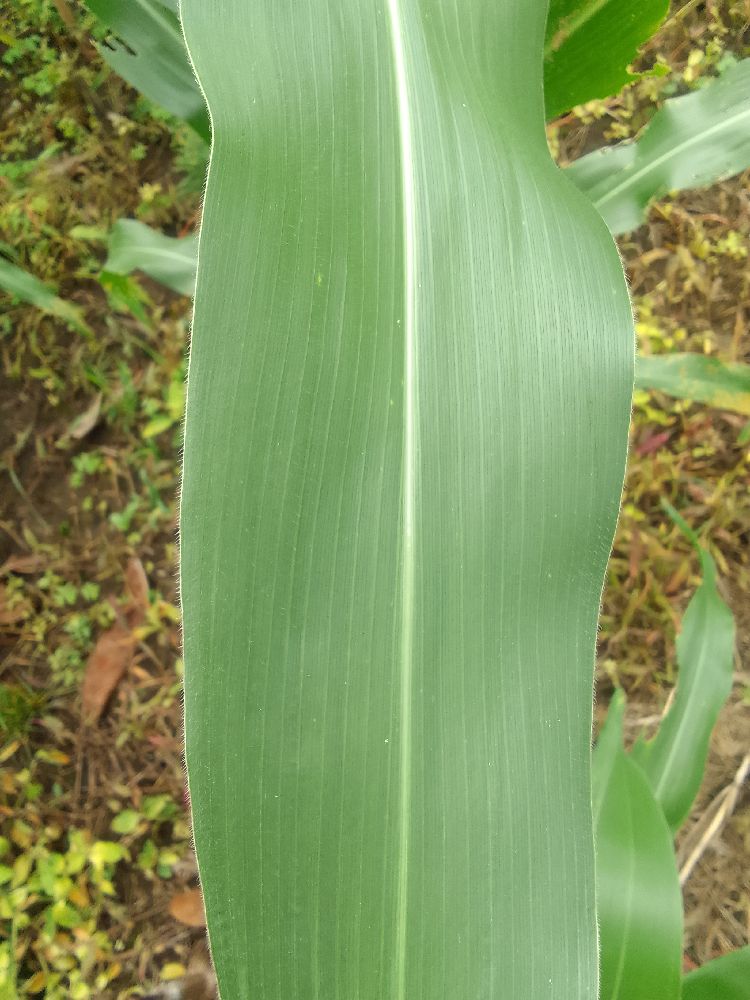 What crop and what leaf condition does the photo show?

maize, healthy
